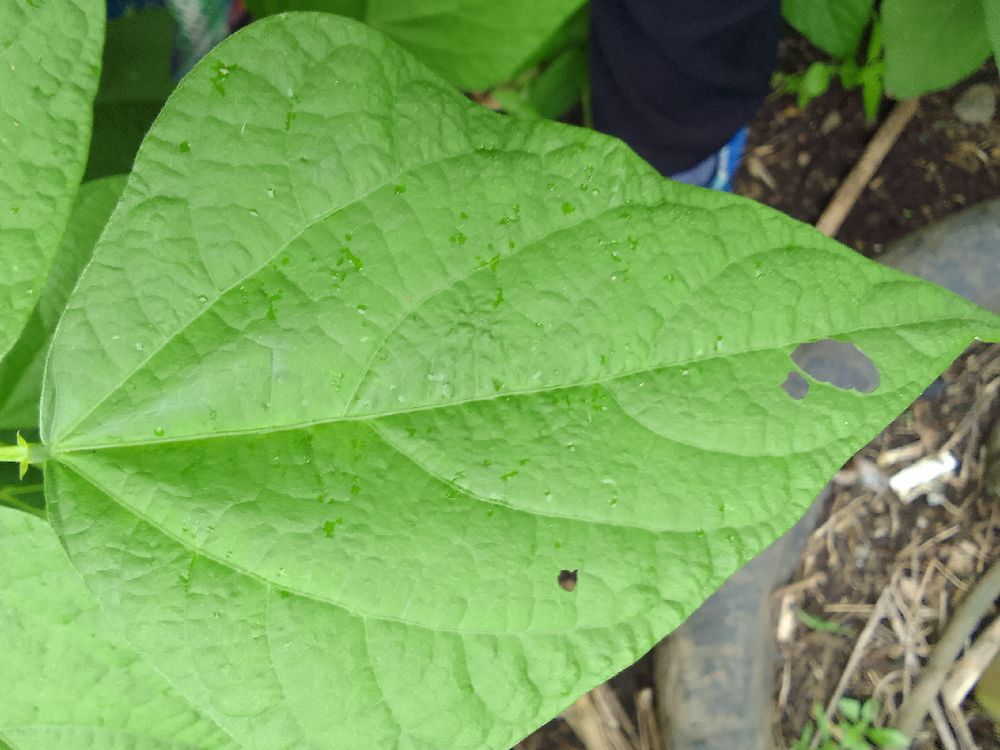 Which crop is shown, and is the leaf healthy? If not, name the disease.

common bean, healthy
